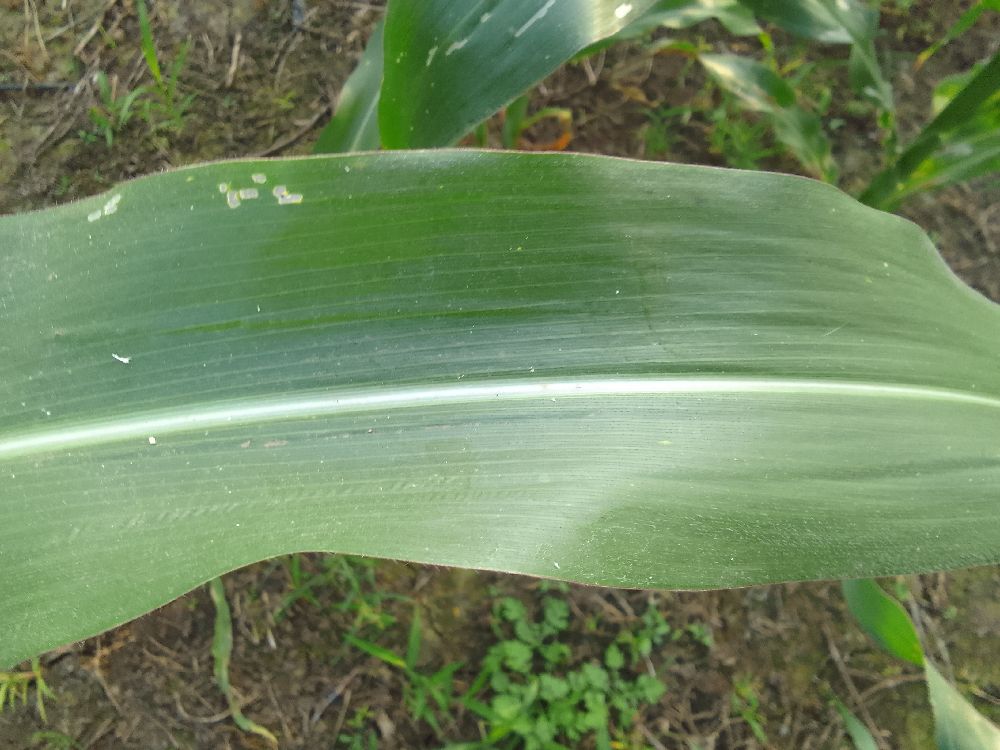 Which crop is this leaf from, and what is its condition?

maize, healthy
